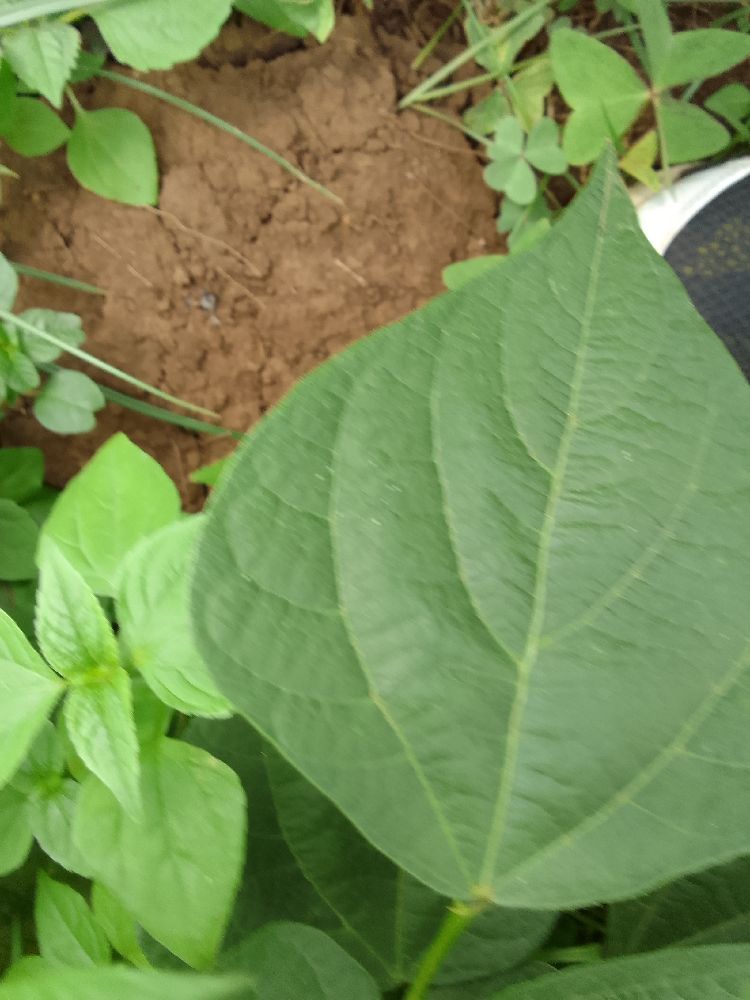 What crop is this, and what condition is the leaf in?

common bean, healthy
